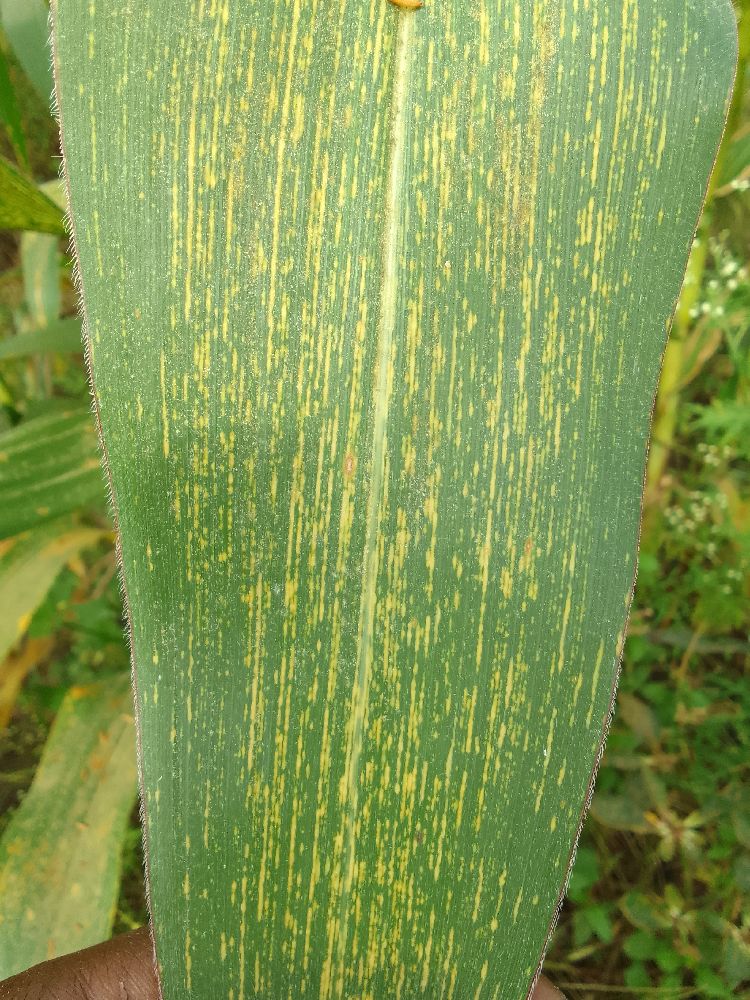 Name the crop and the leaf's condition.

maize, maize streak virus
